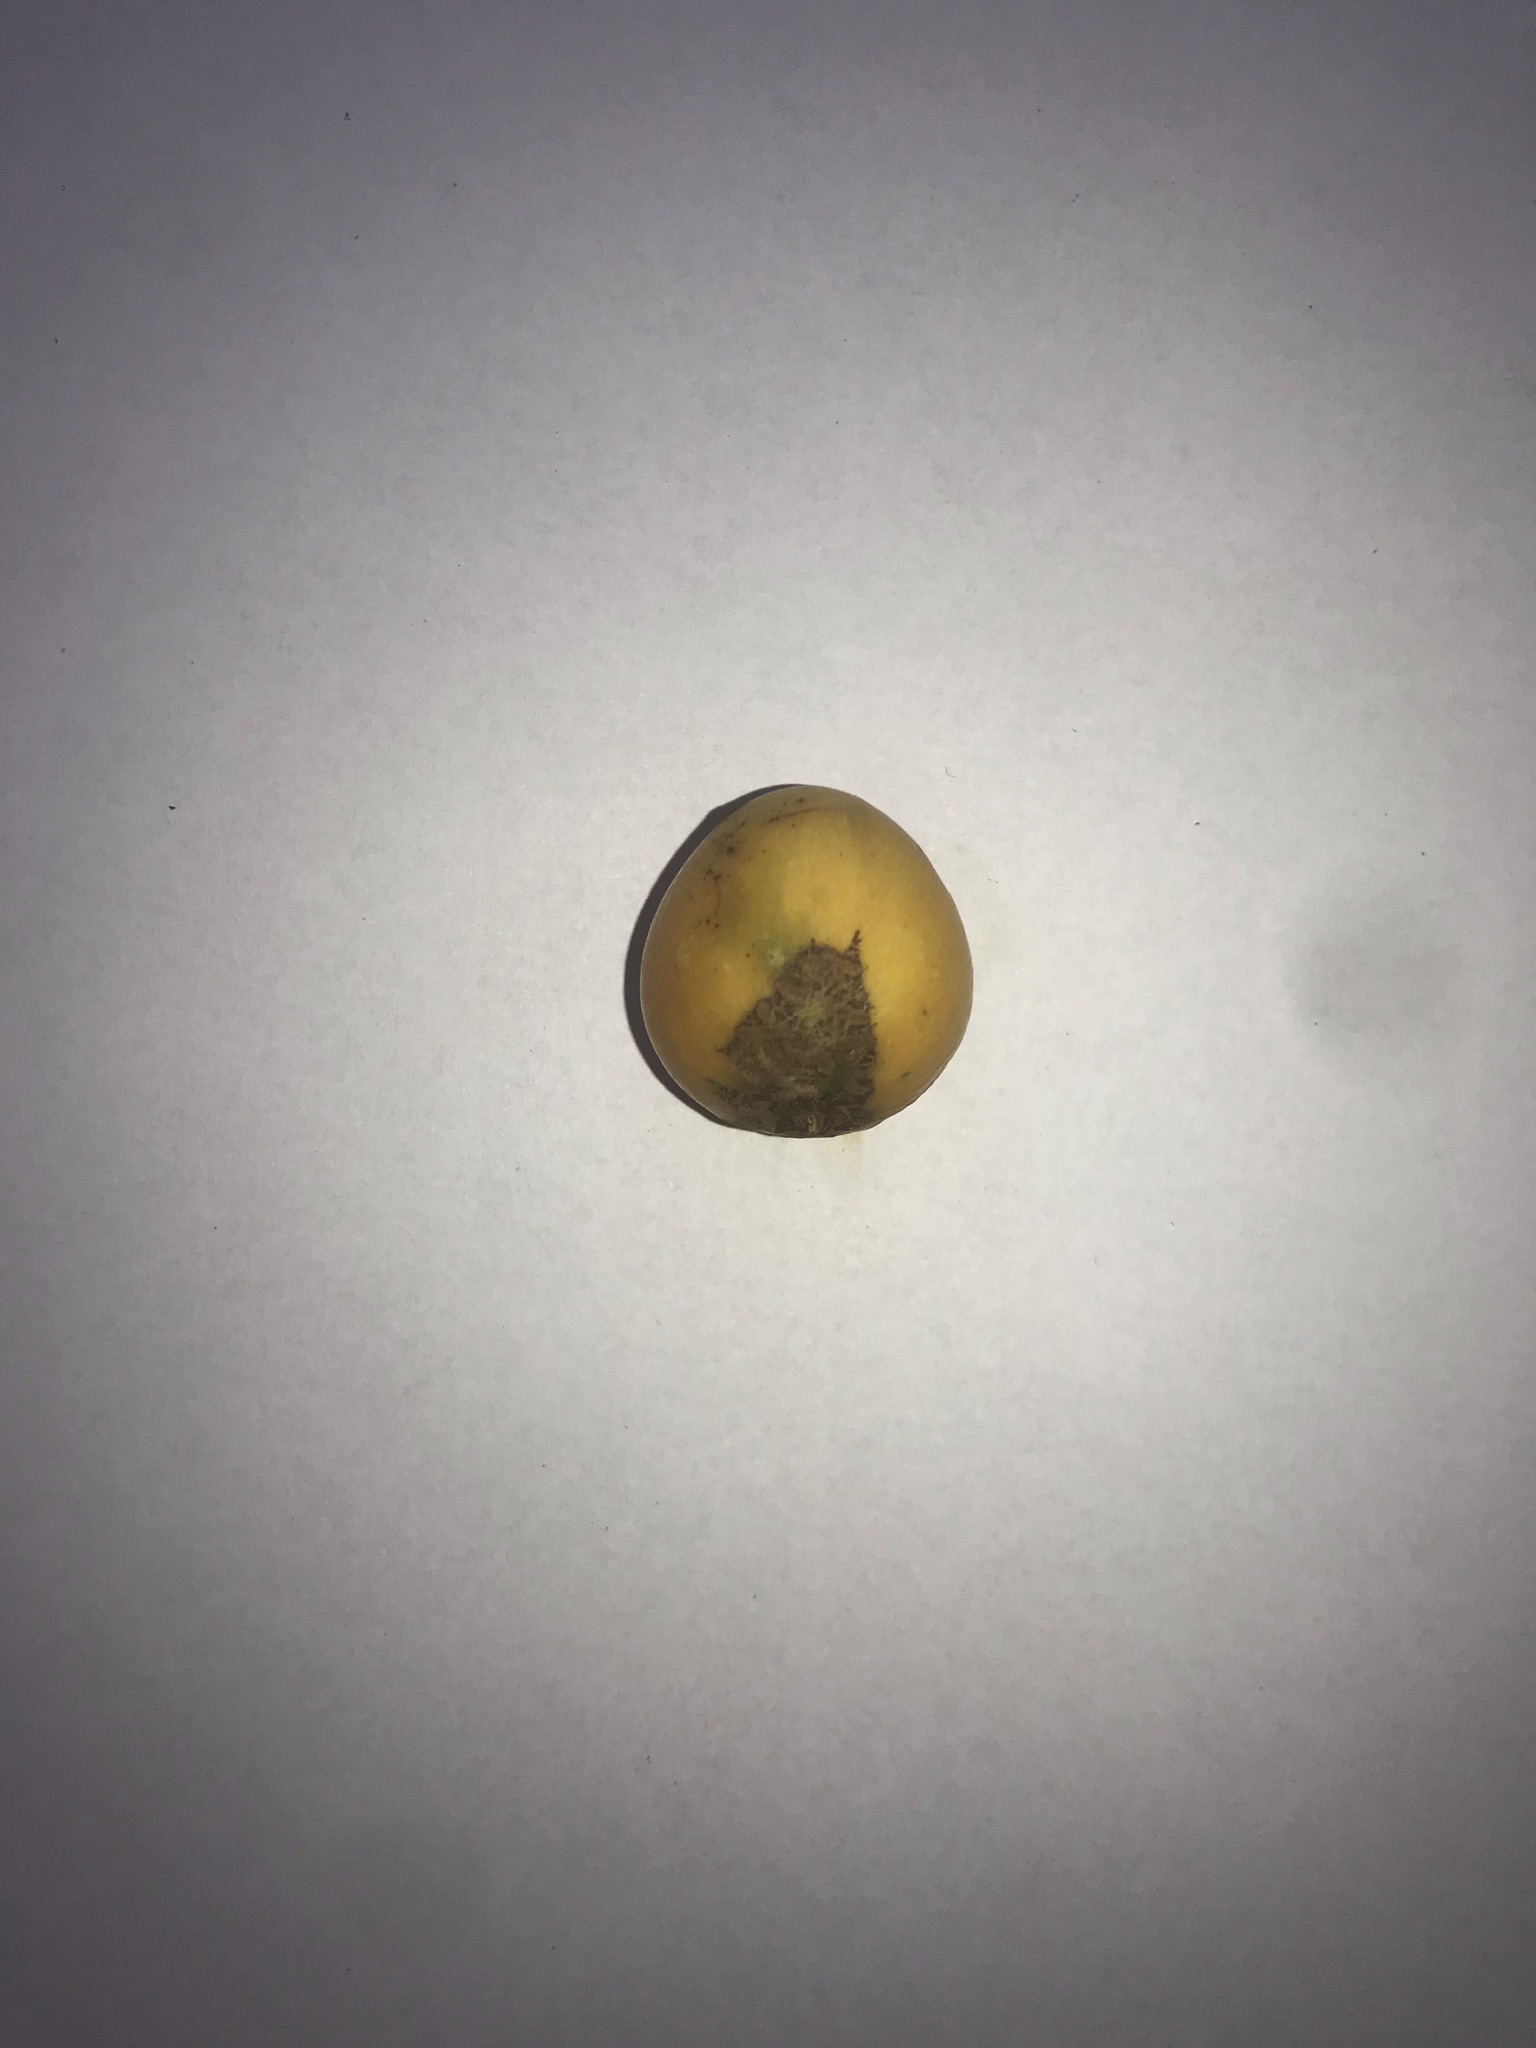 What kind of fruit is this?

abiu
